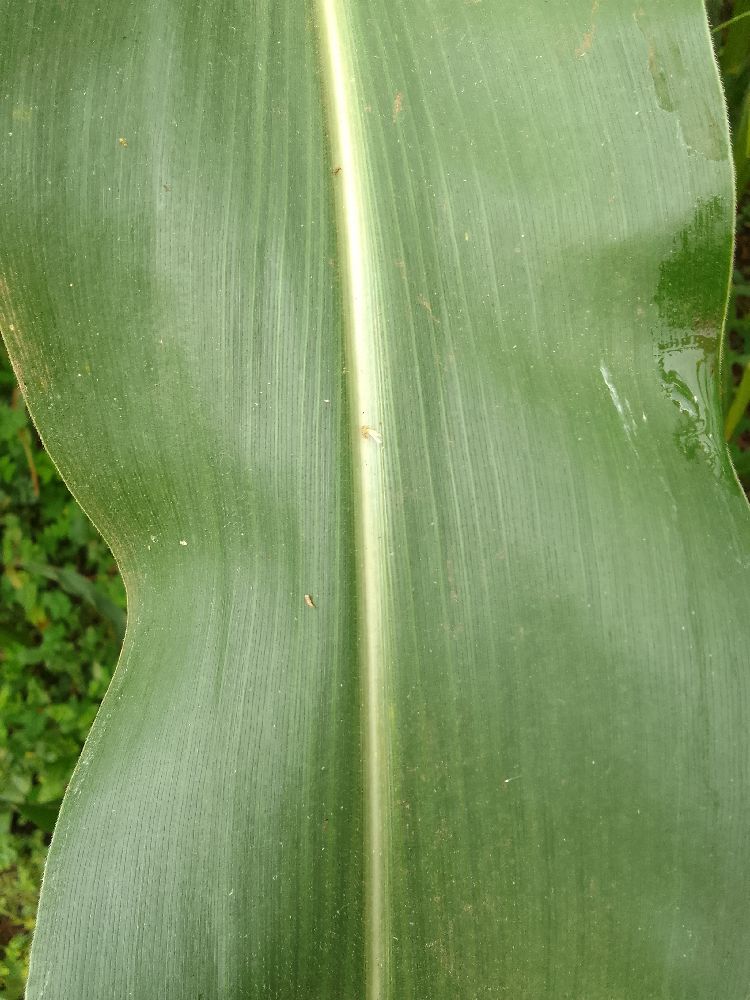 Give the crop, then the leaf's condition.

maize, healthy
